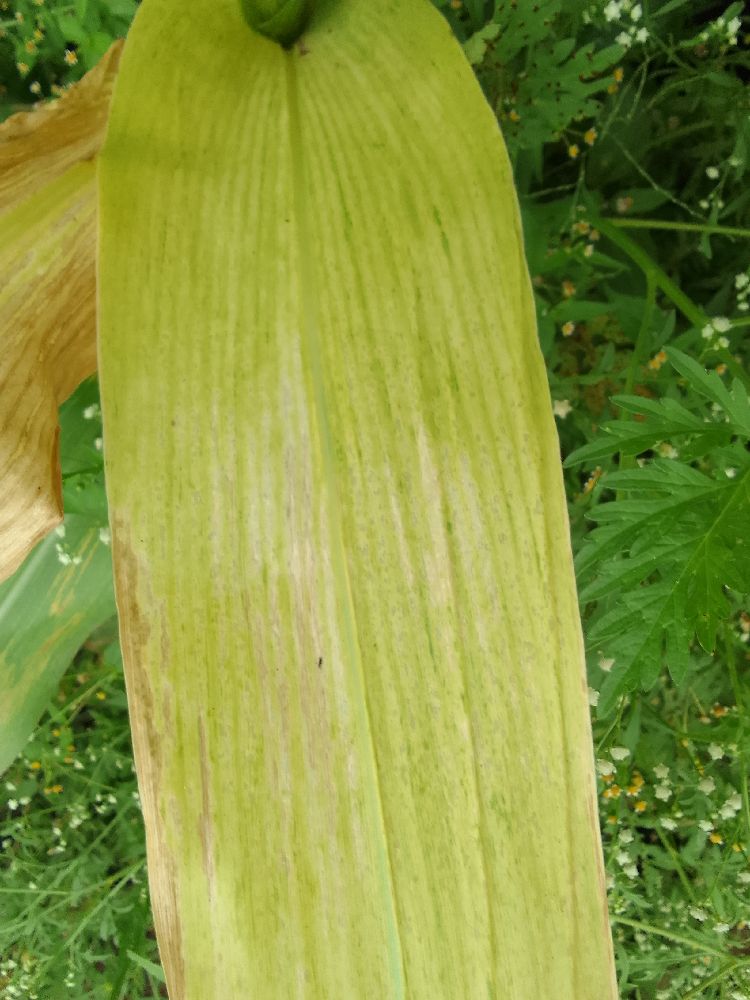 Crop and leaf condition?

maize, maize lethal necrosis
